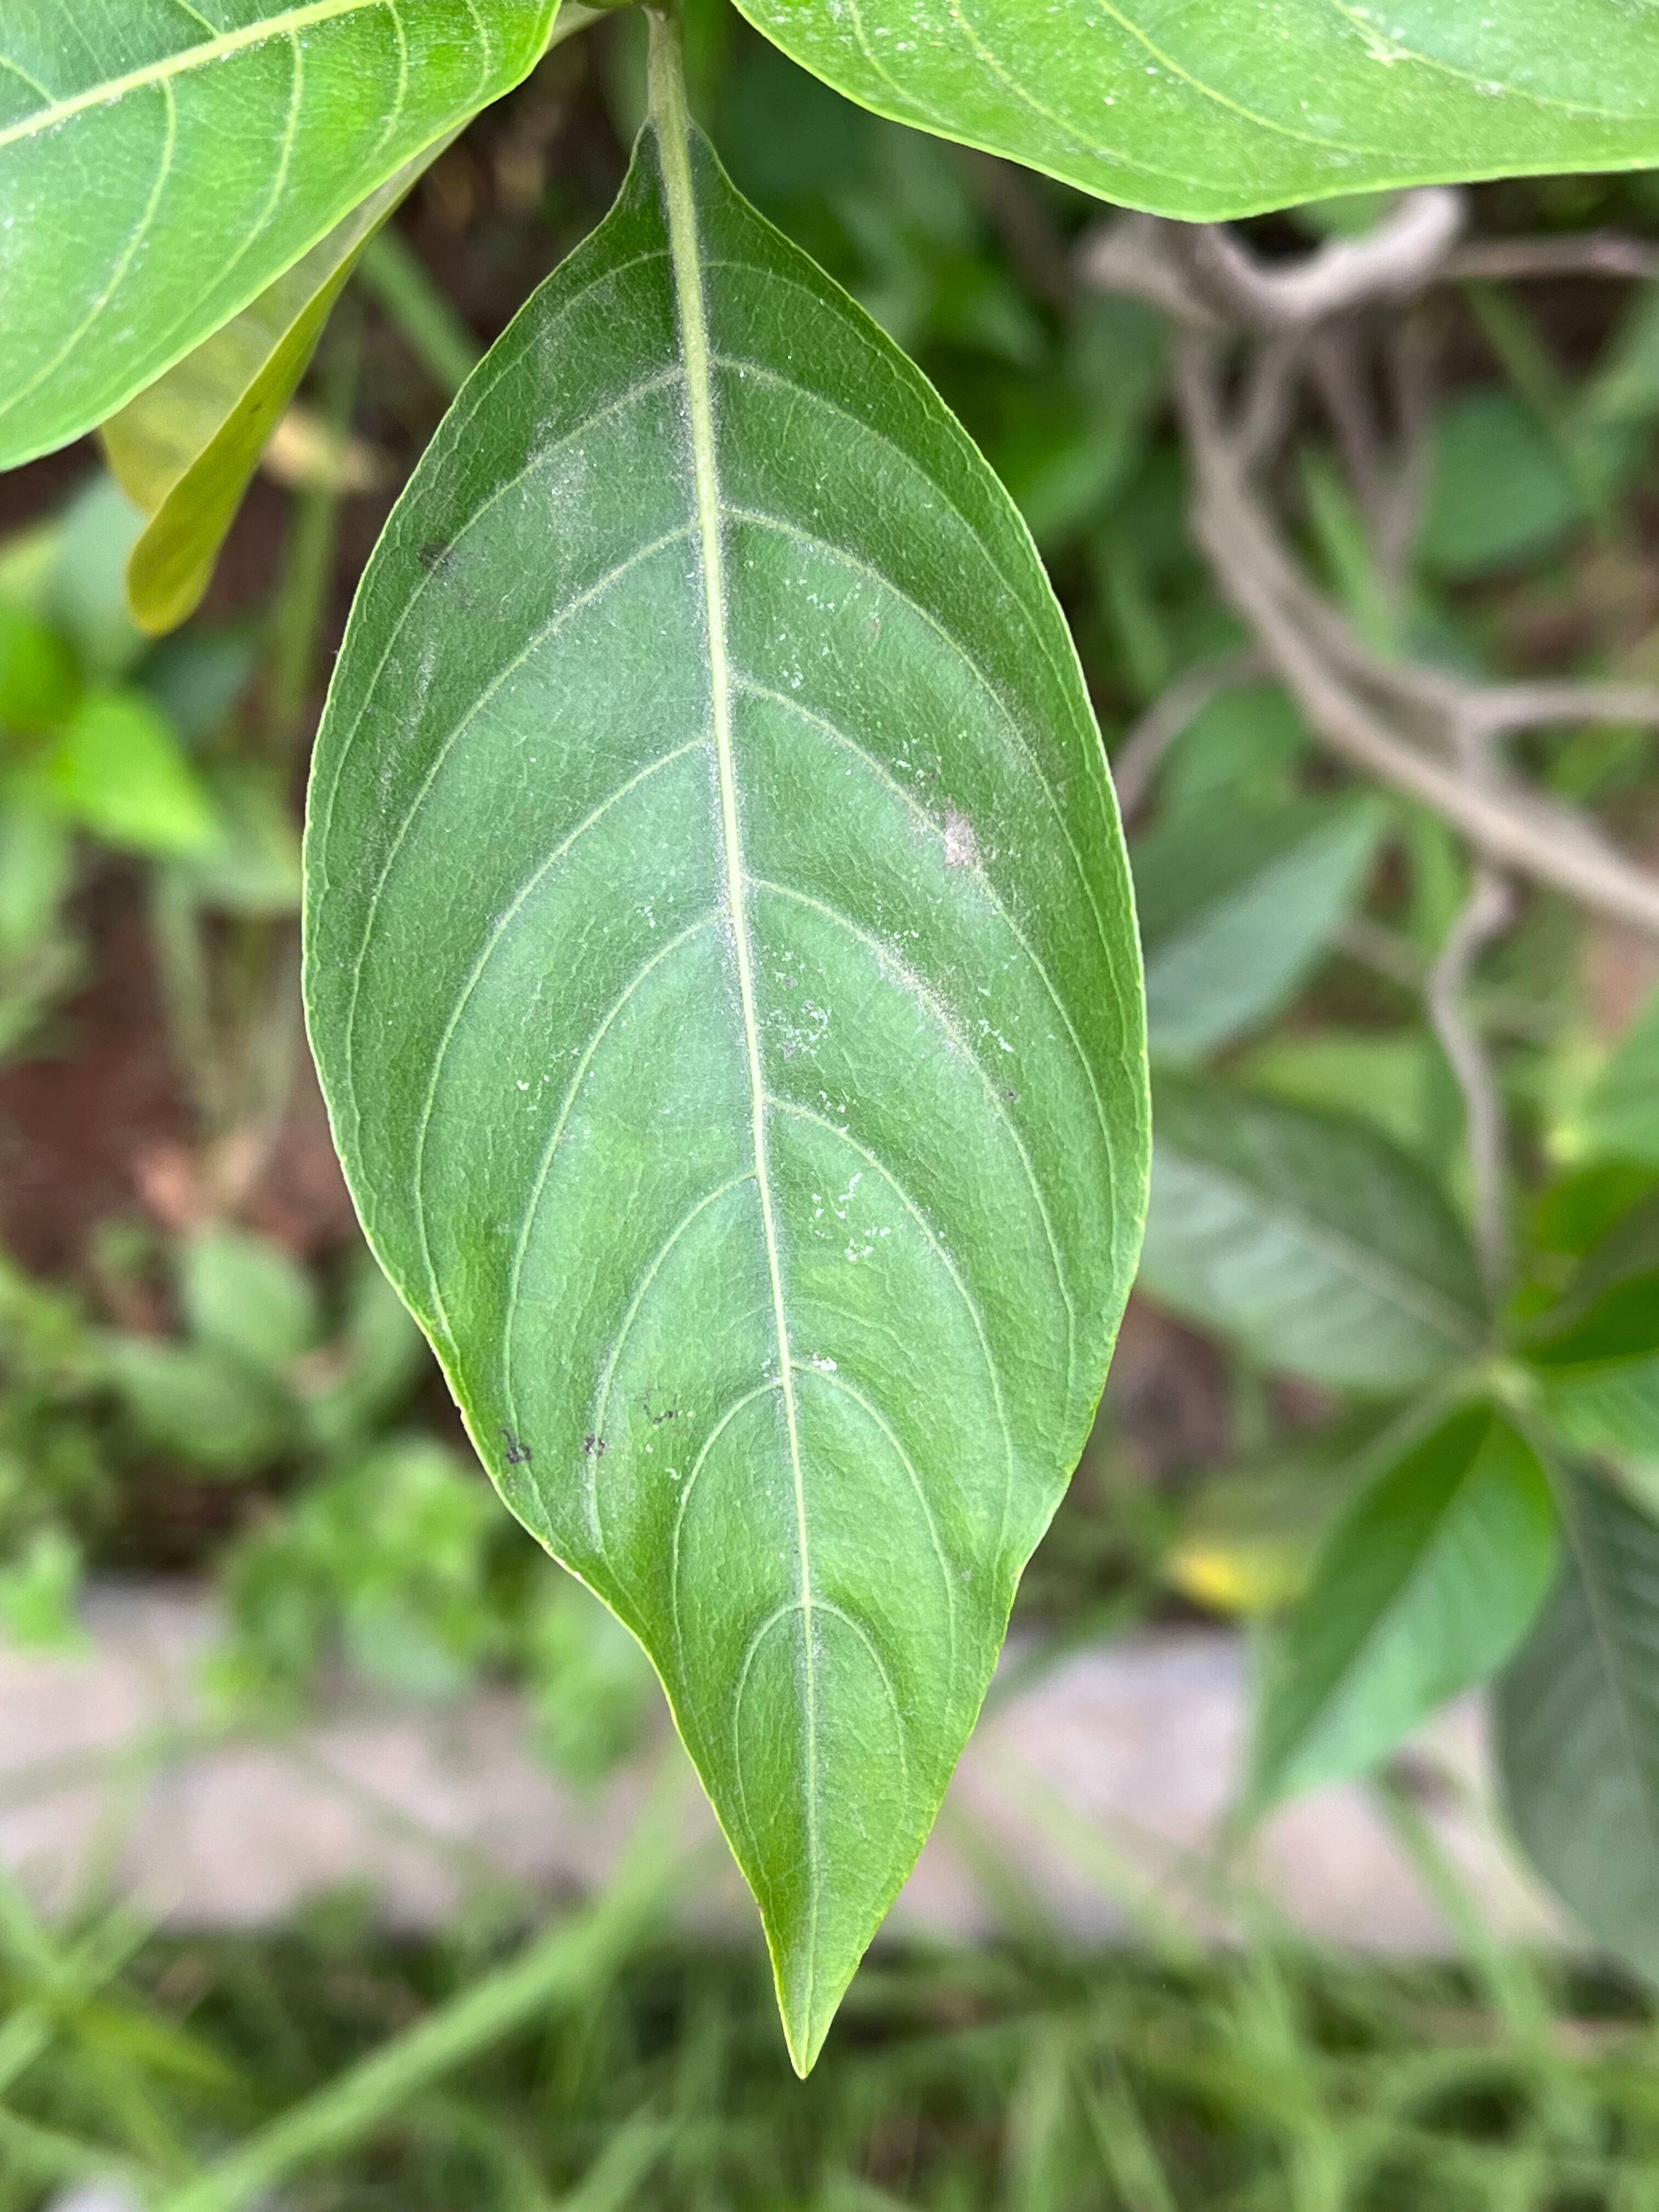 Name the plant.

vasaka
